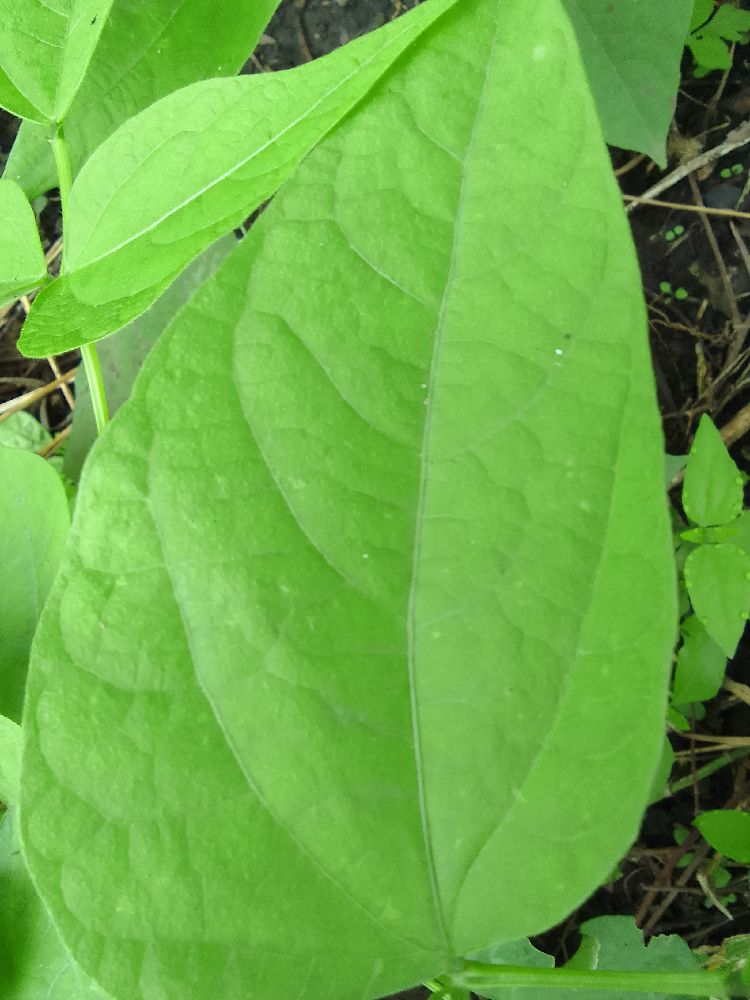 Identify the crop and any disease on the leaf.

common bean, healthy
